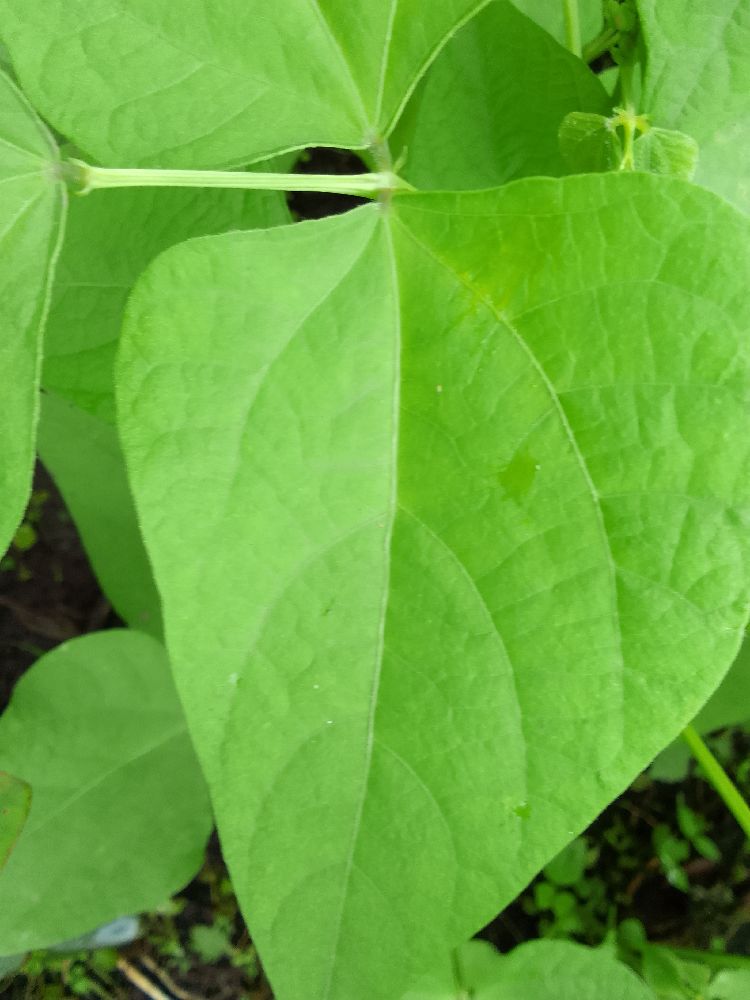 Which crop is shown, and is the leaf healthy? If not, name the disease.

maize, healthy
